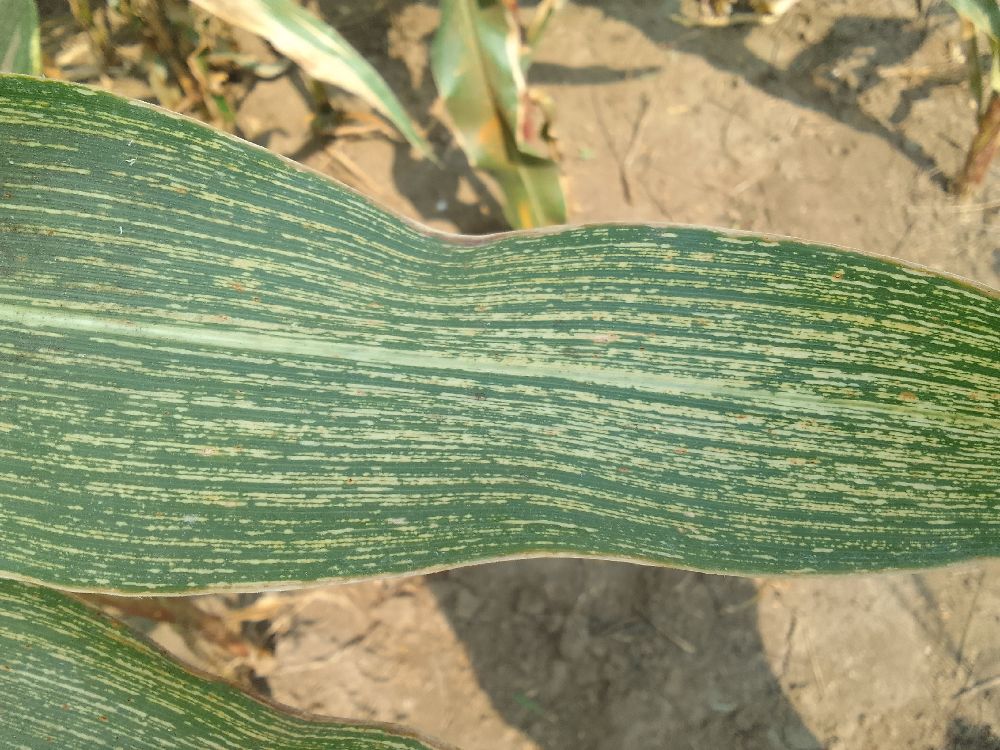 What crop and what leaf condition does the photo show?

maize, maize streak virus
